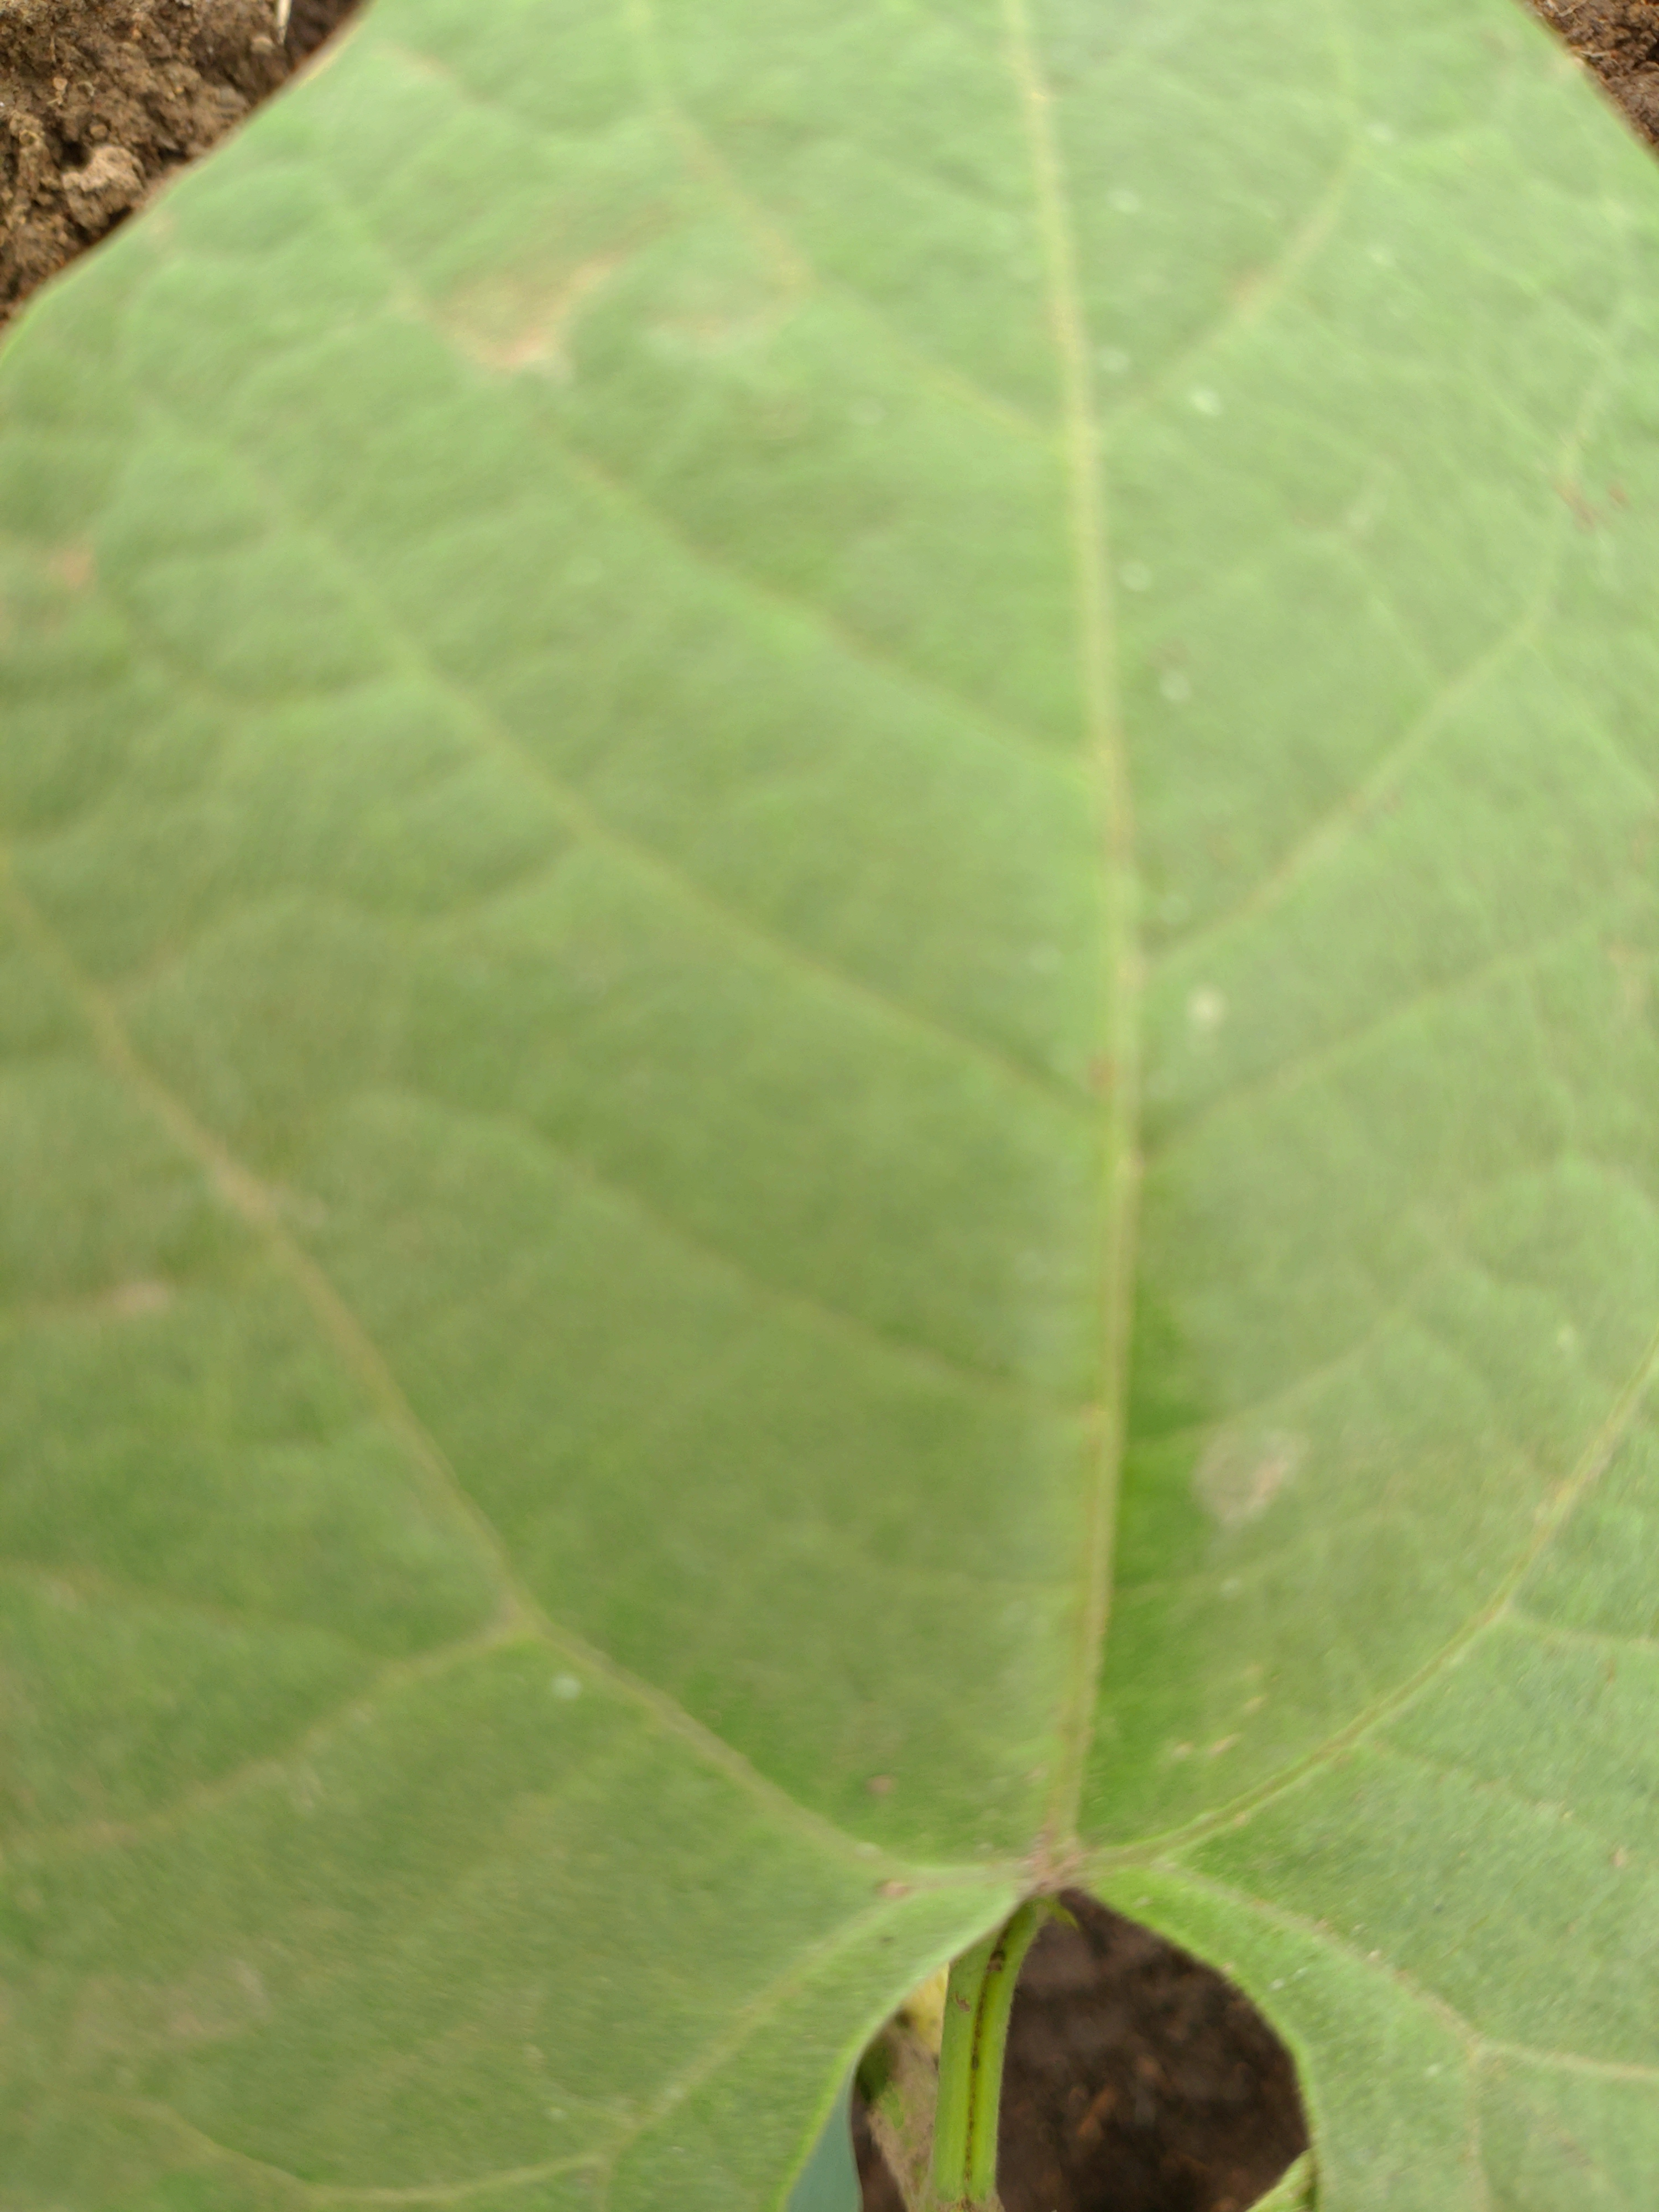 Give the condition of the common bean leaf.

healthy
